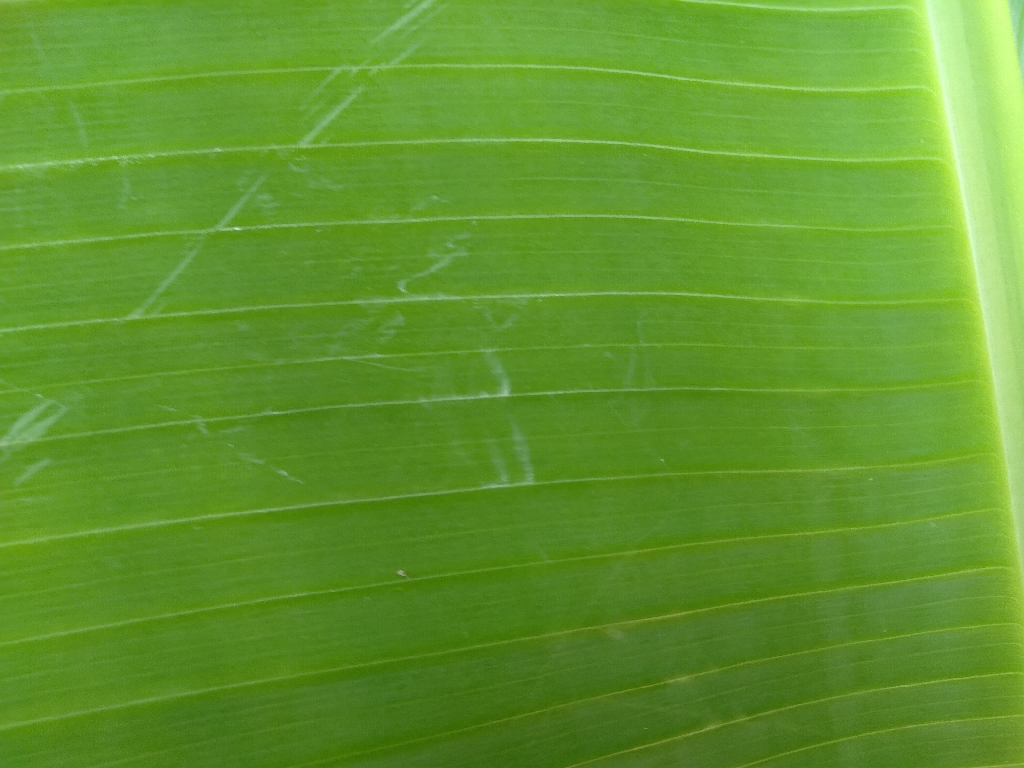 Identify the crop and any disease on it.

banana, healthy
